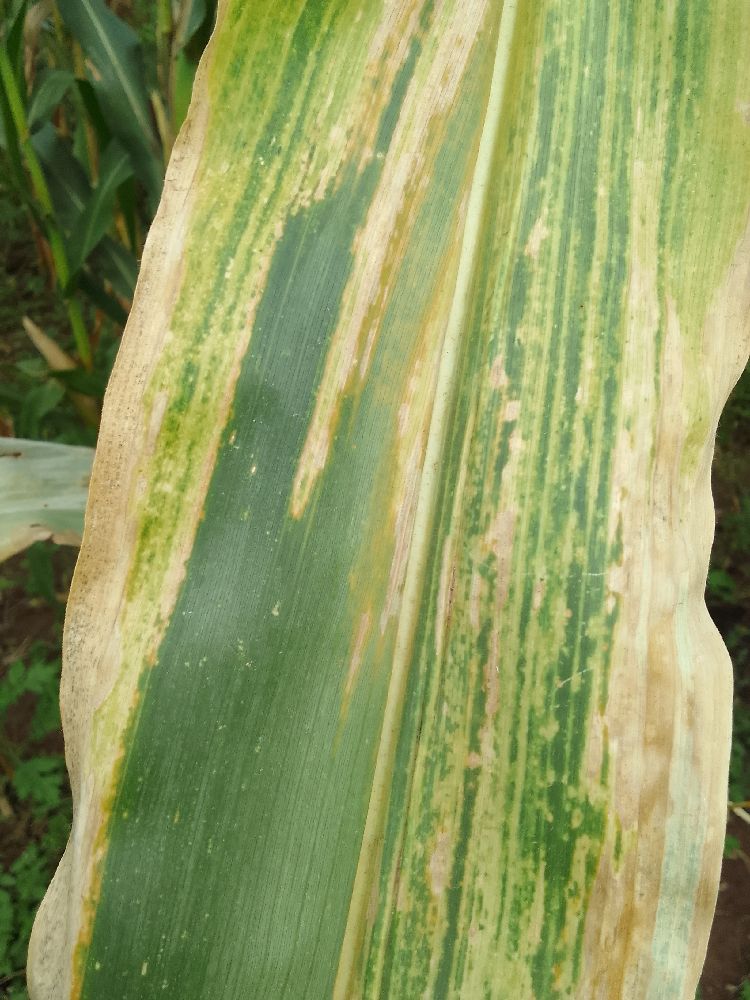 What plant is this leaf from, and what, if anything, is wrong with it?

maize, maize lethal necrosis
